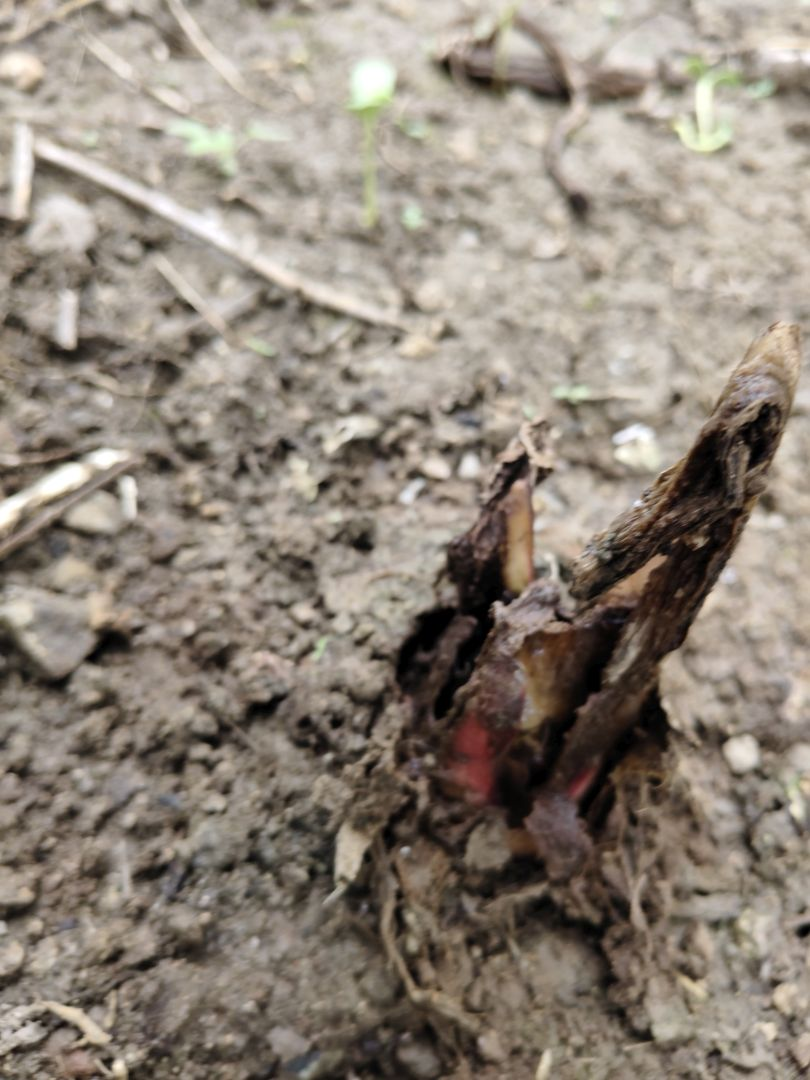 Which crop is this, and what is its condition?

taro, root rot
